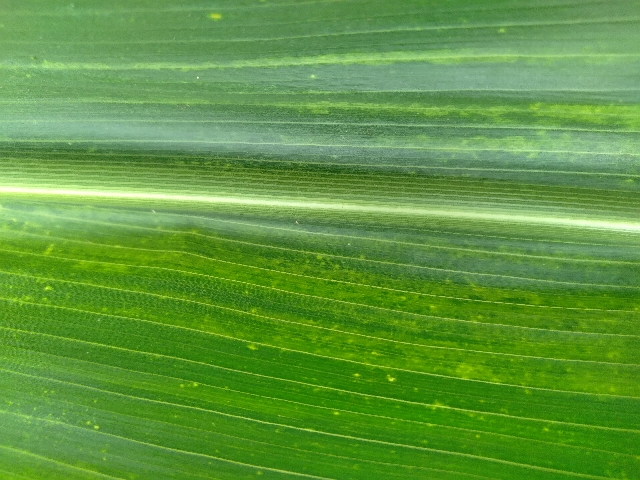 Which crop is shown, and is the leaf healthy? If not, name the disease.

maize, maize lethal necrosis
